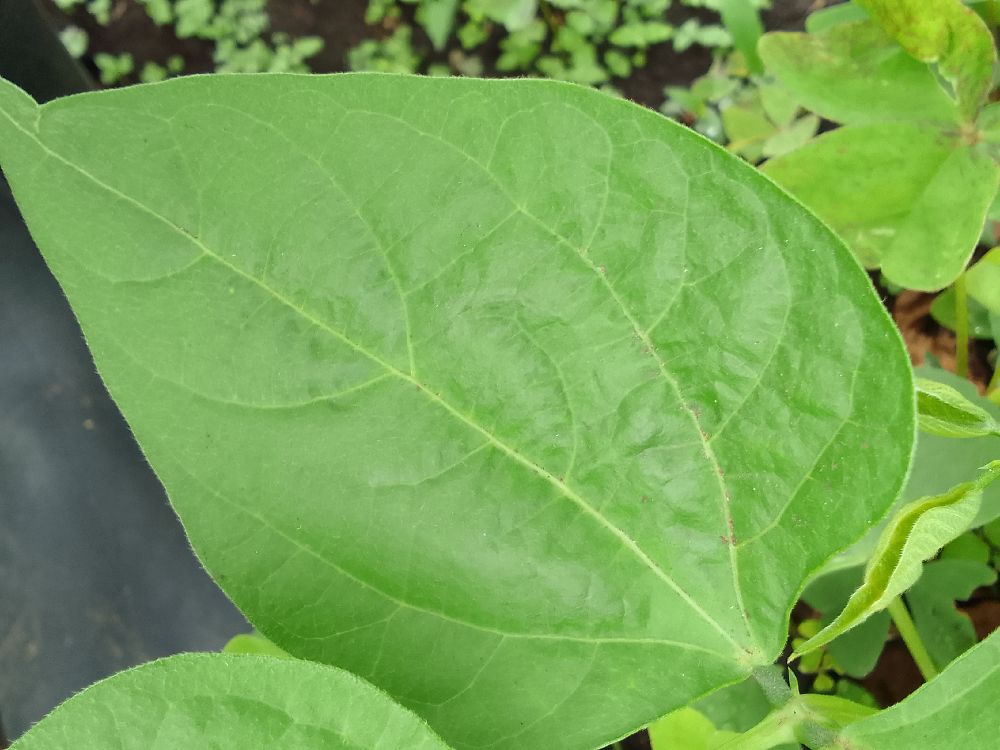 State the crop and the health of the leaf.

common bean, healthy
